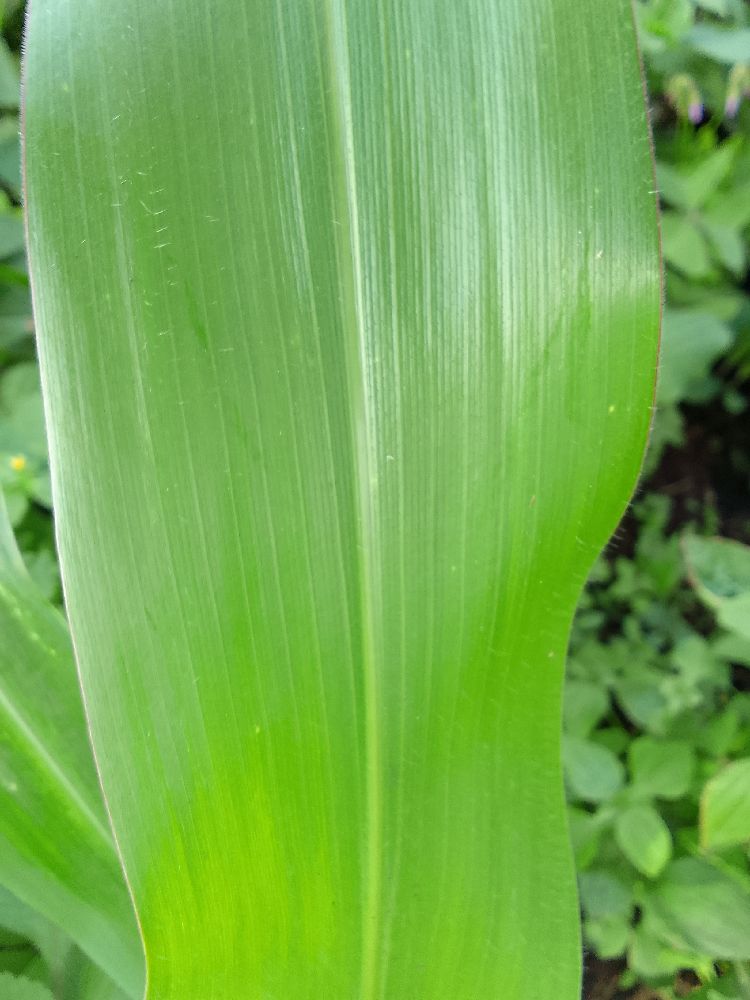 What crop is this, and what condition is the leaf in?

maize, healthy
